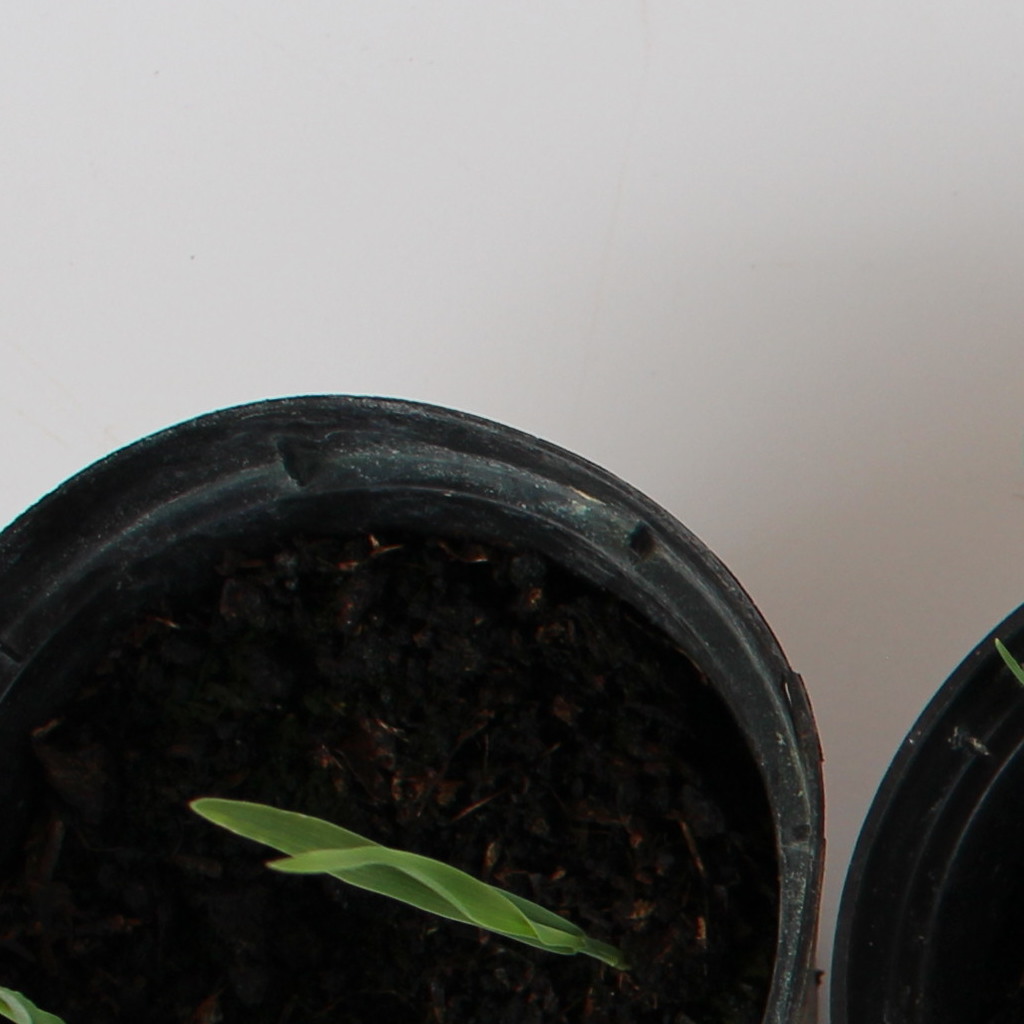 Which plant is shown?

Avena sterilis
